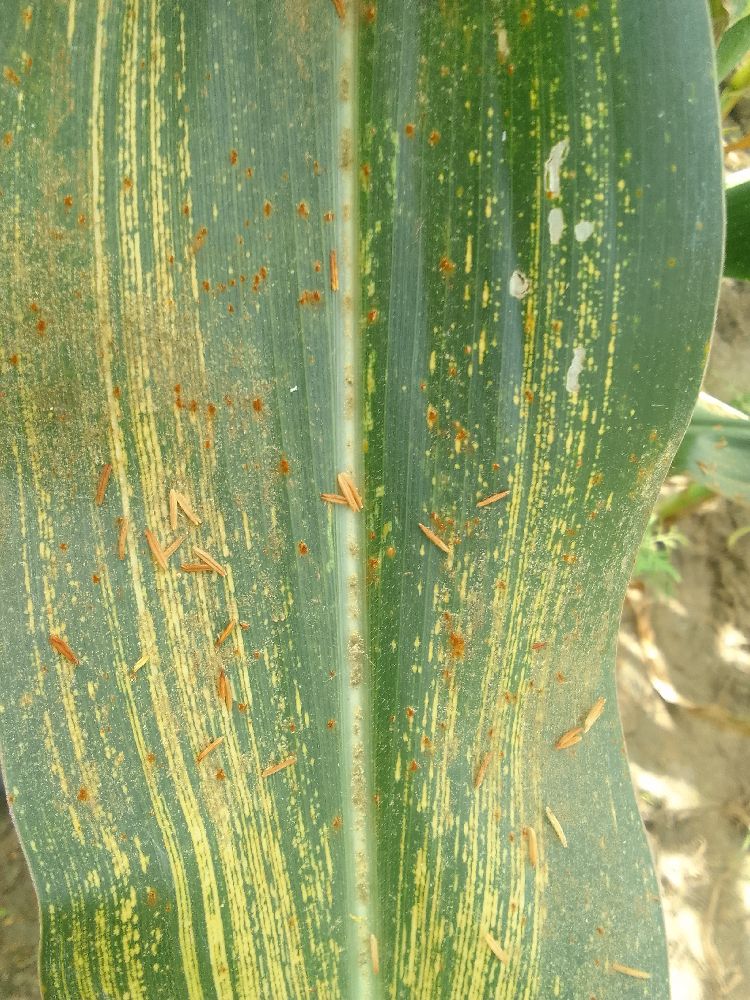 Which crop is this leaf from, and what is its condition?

maize, maize streak virus
